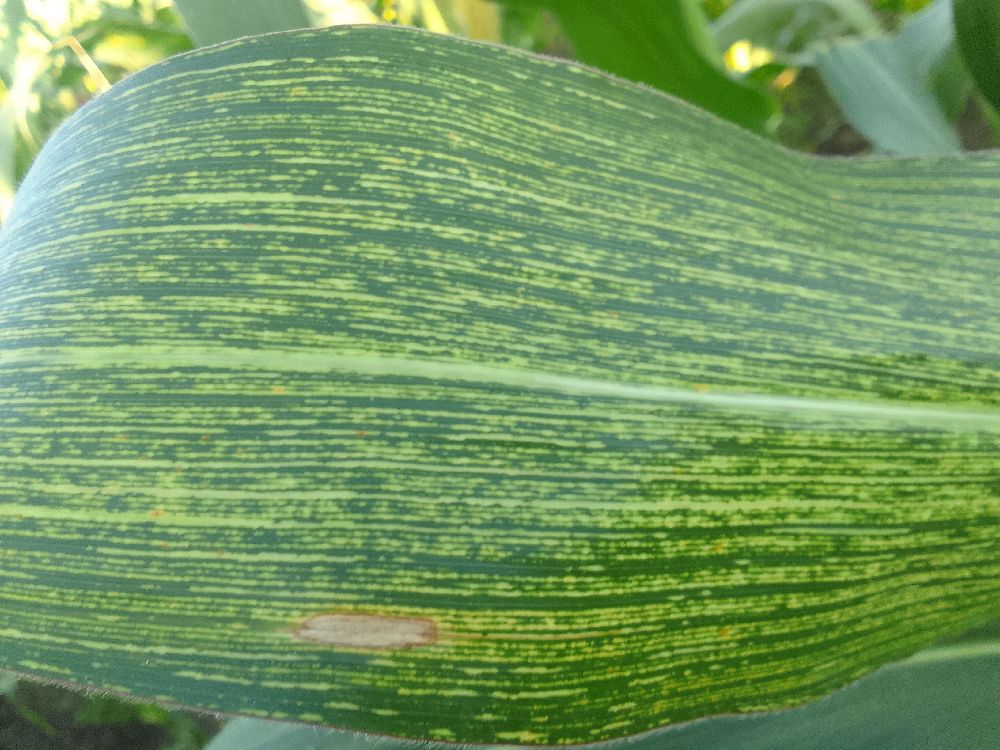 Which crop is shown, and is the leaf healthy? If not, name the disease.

maize, maize streak virus
